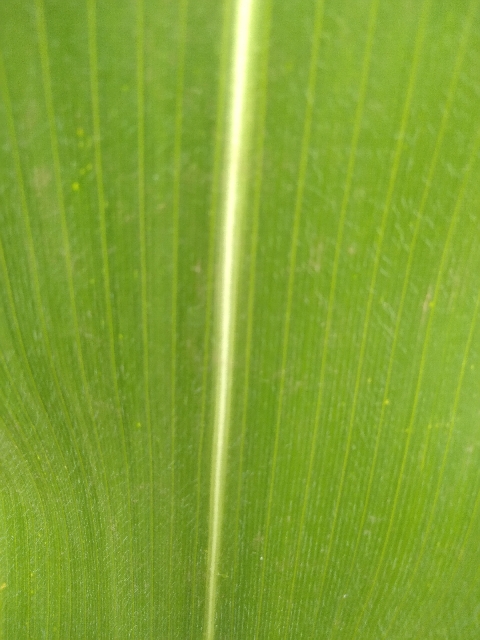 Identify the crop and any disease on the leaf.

maize, healthy
